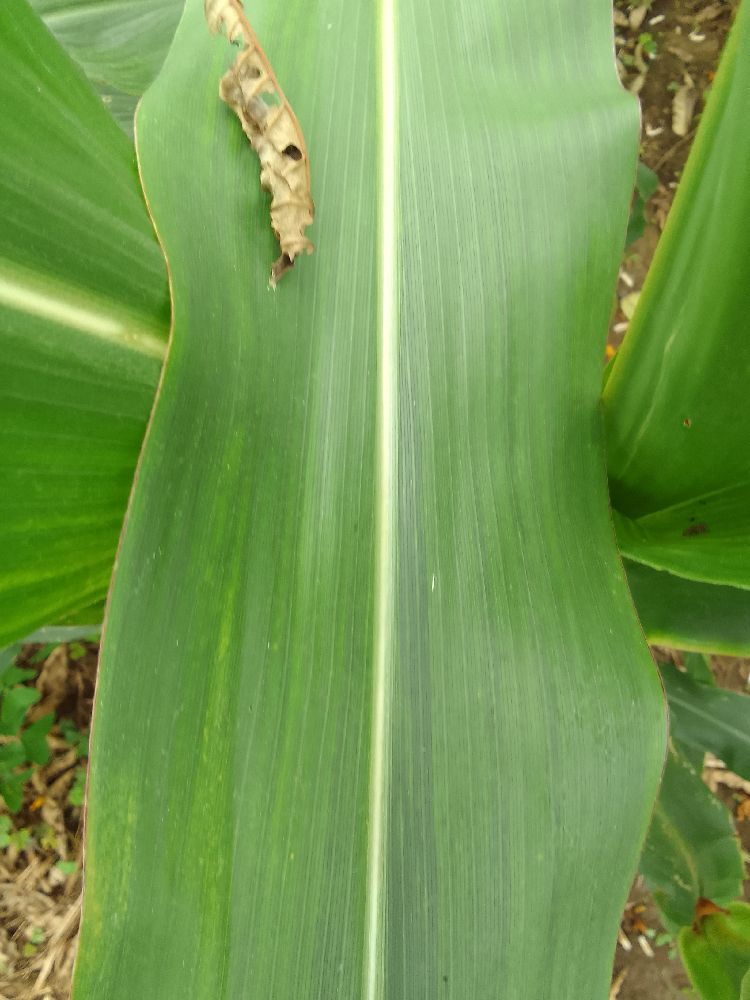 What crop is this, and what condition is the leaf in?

maize, healthy
